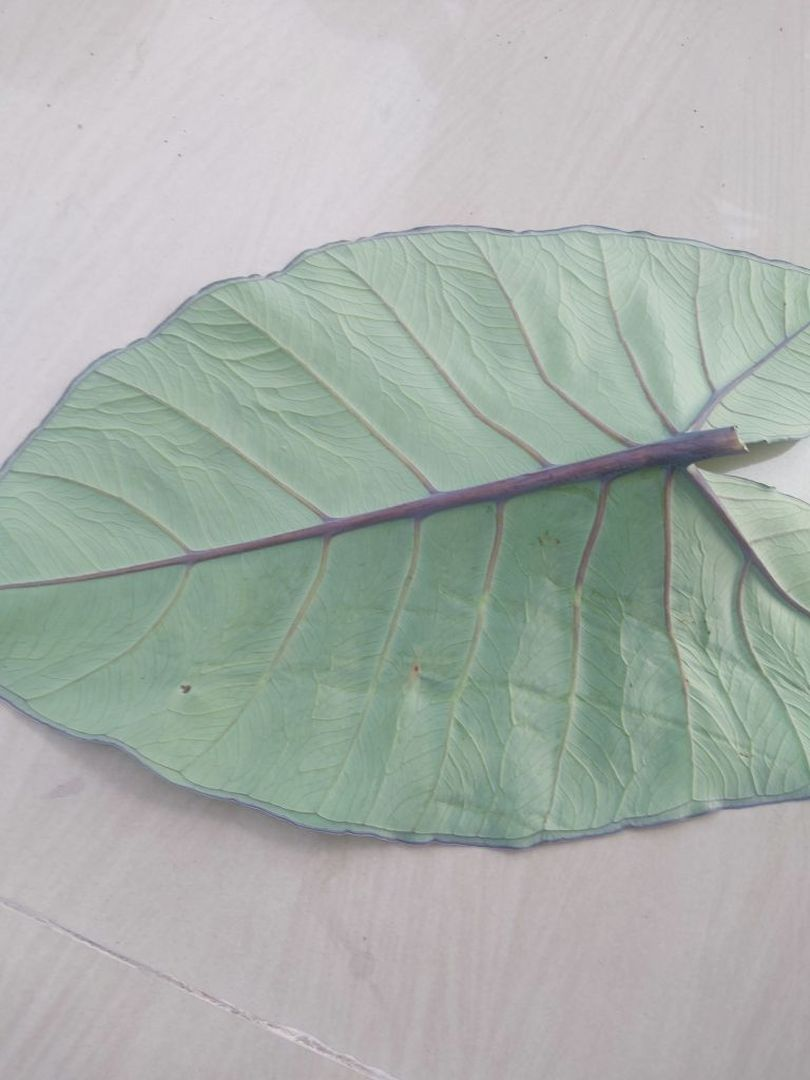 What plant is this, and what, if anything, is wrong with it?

taro, healthy
